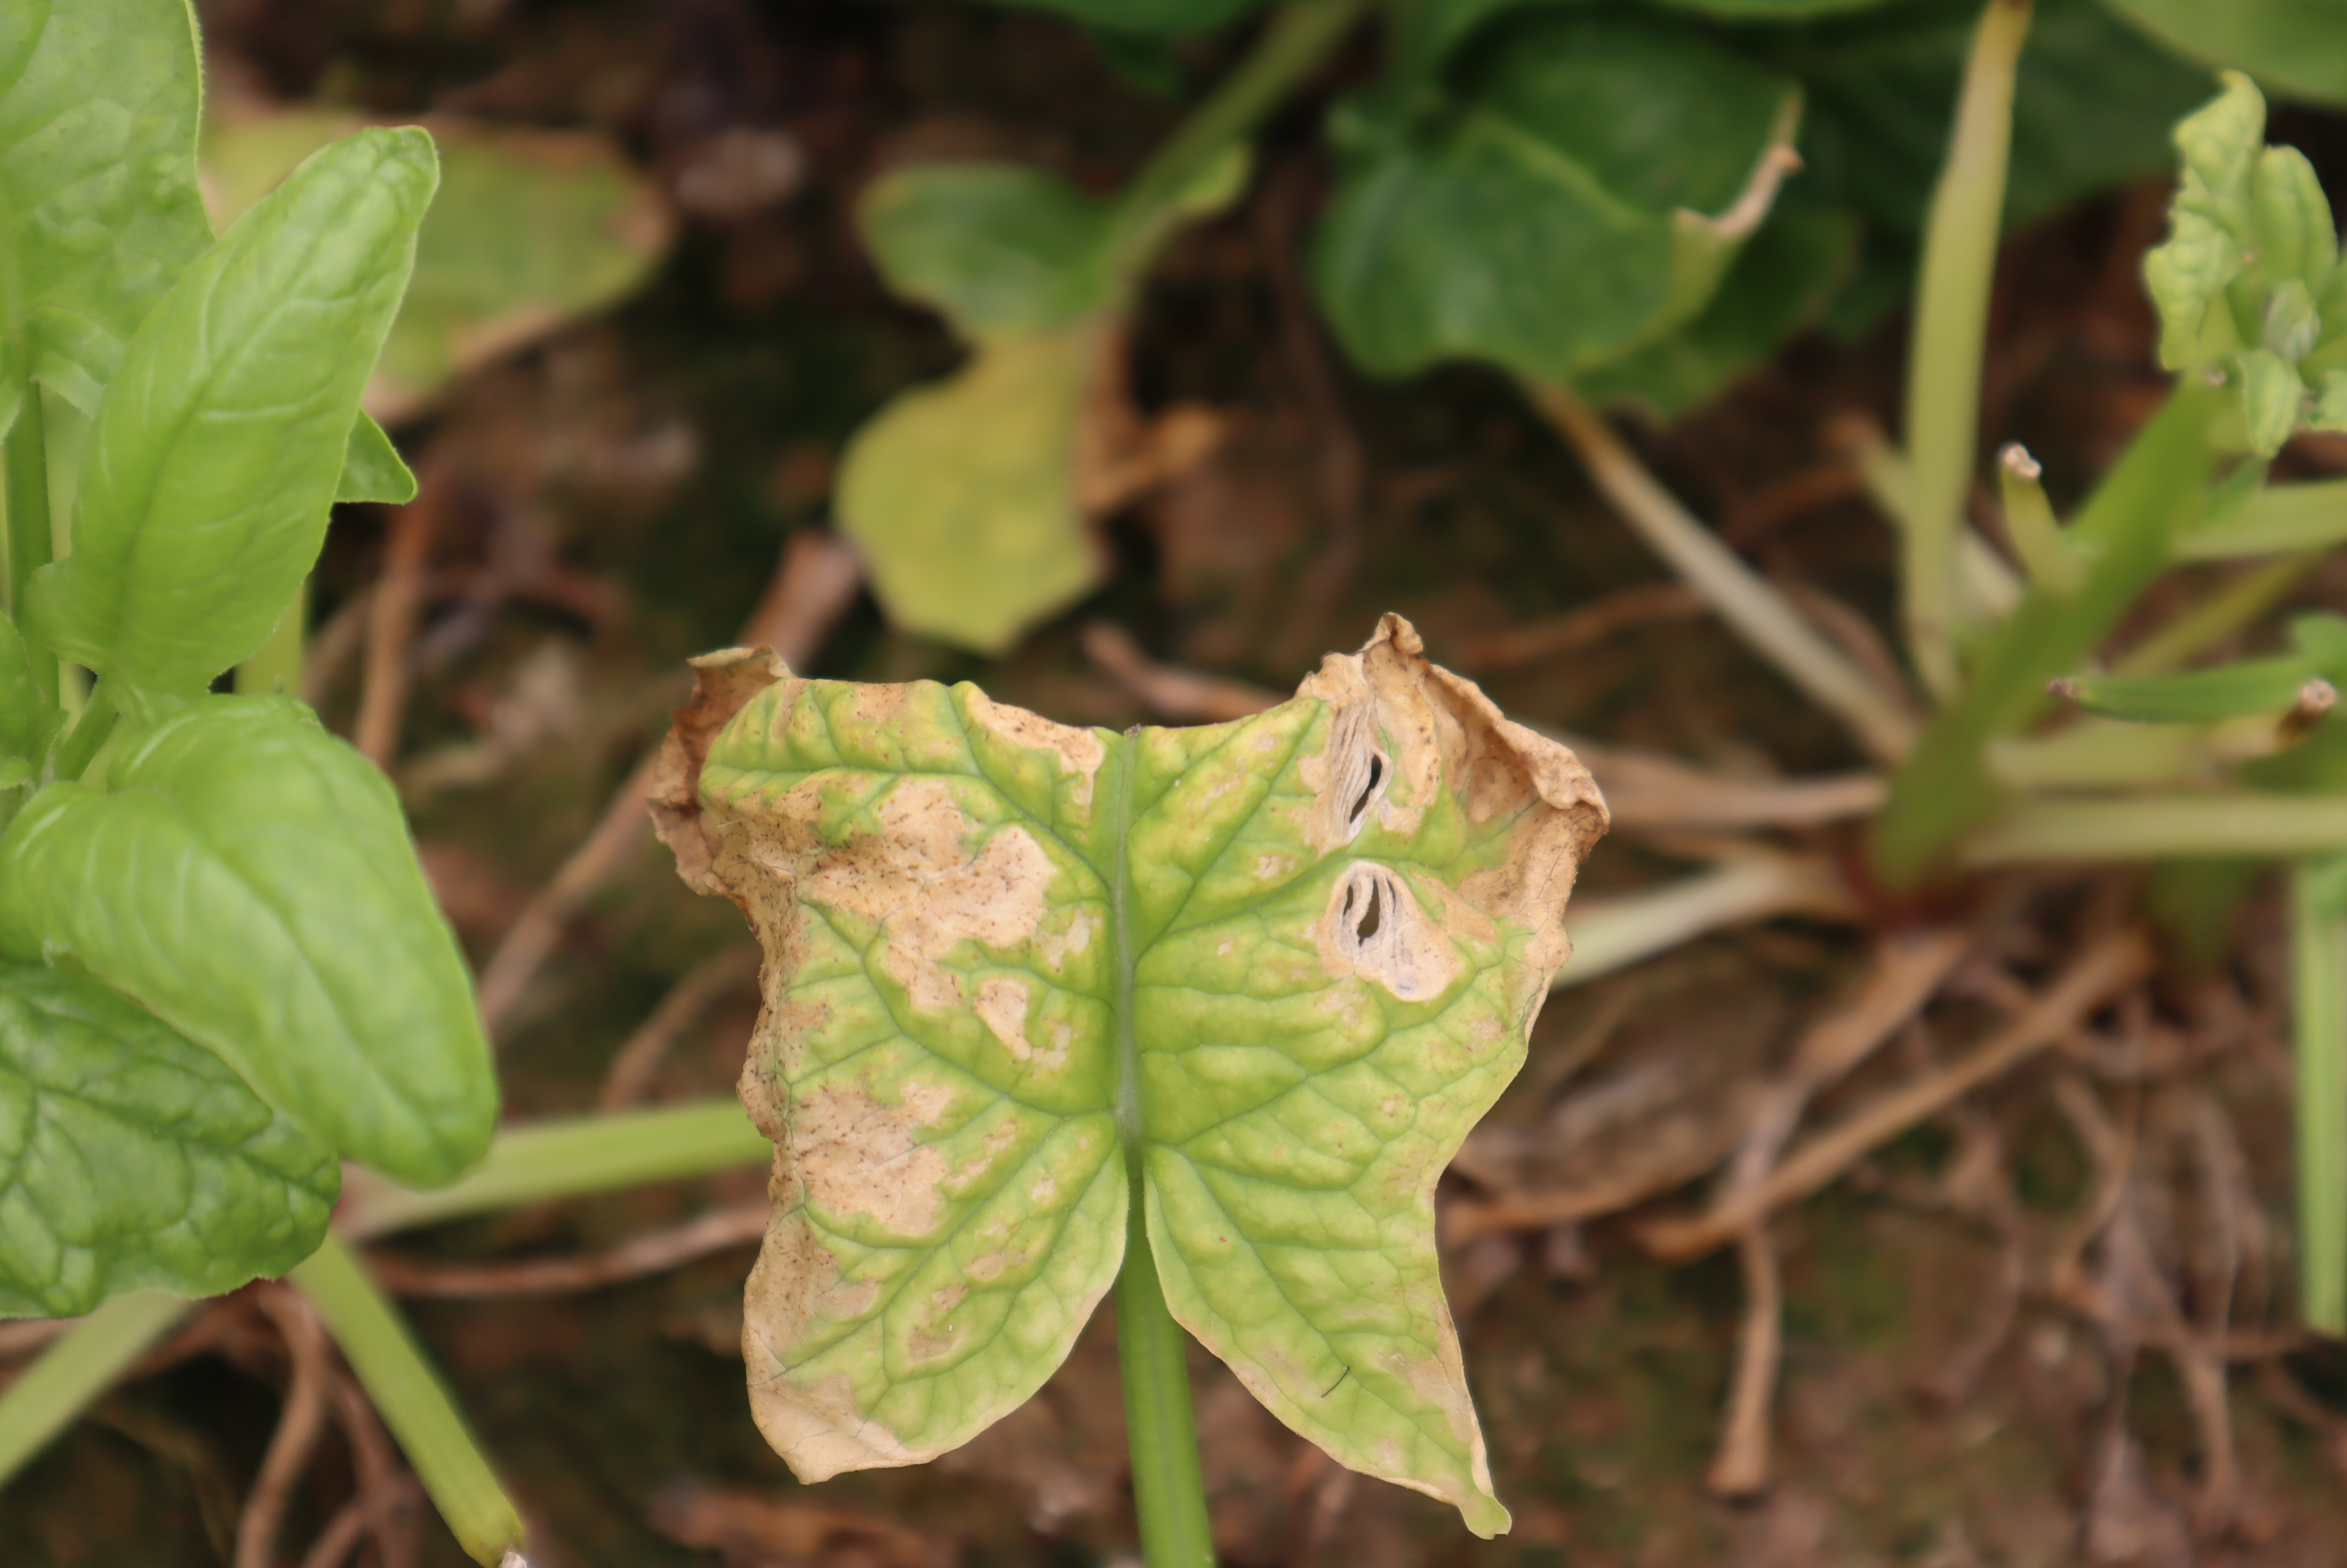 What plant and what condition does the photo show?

spinach, mechanical damage, root rot
